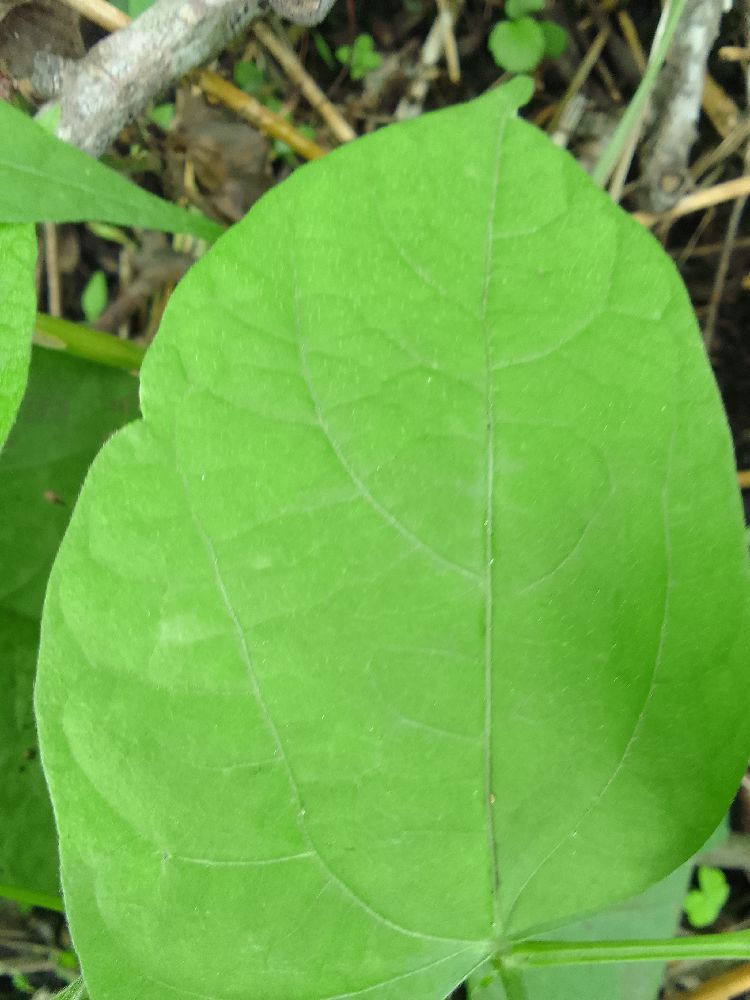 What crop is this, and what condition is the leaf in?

common bean, healthy
